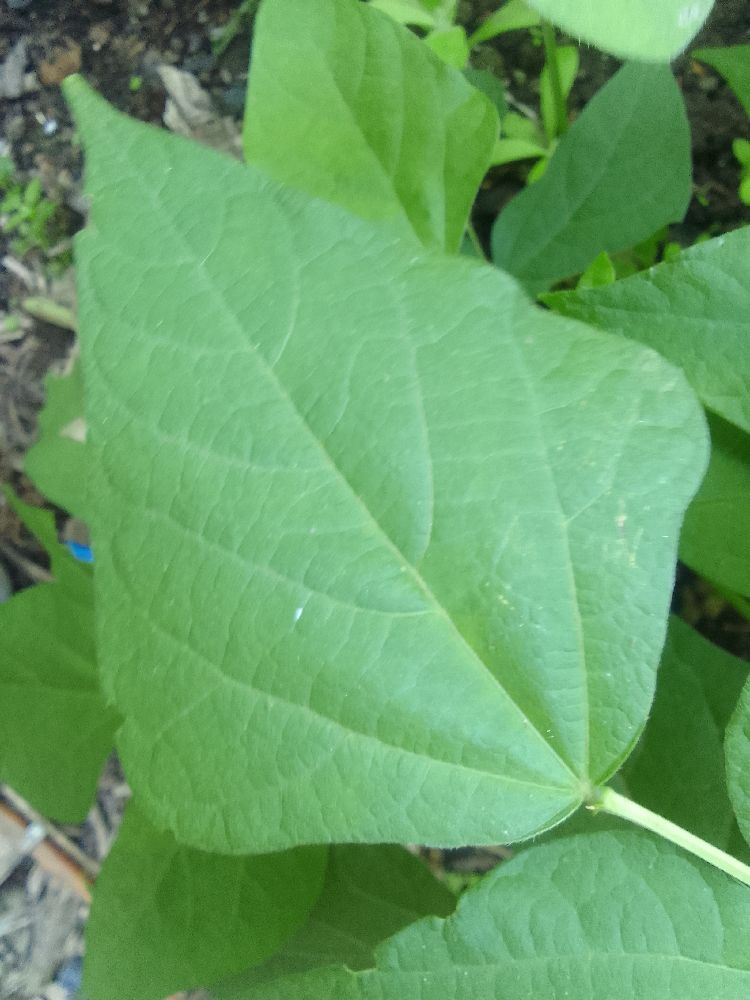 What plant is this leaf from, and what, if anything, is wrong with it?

common bean, healthy
